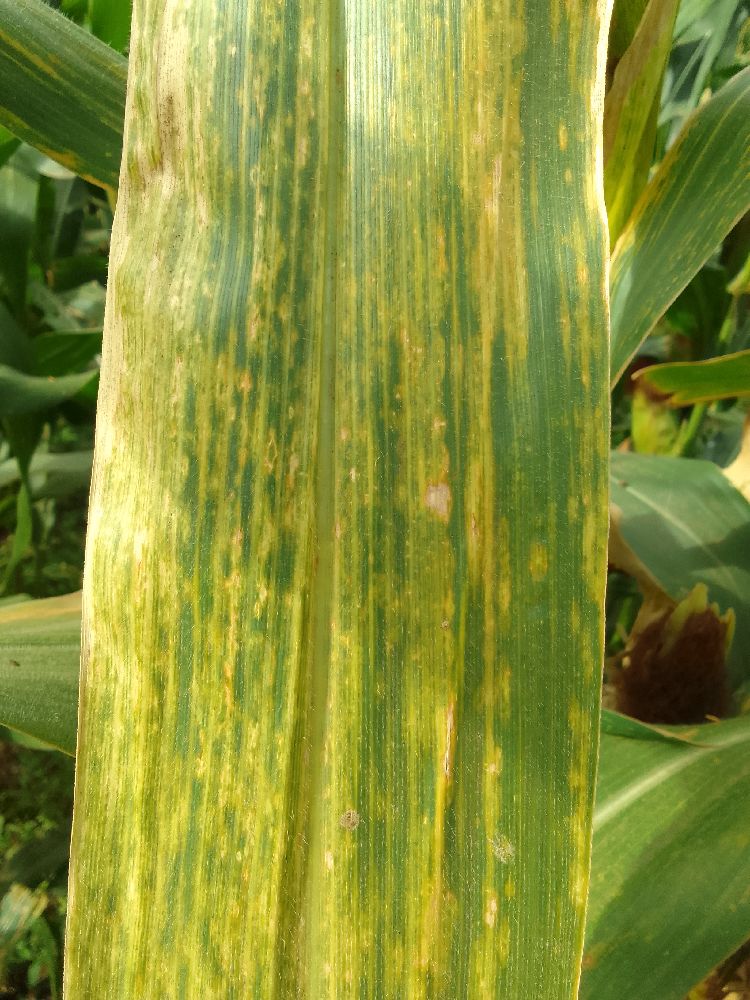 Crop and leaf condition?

maize, maize lethal necrosis
